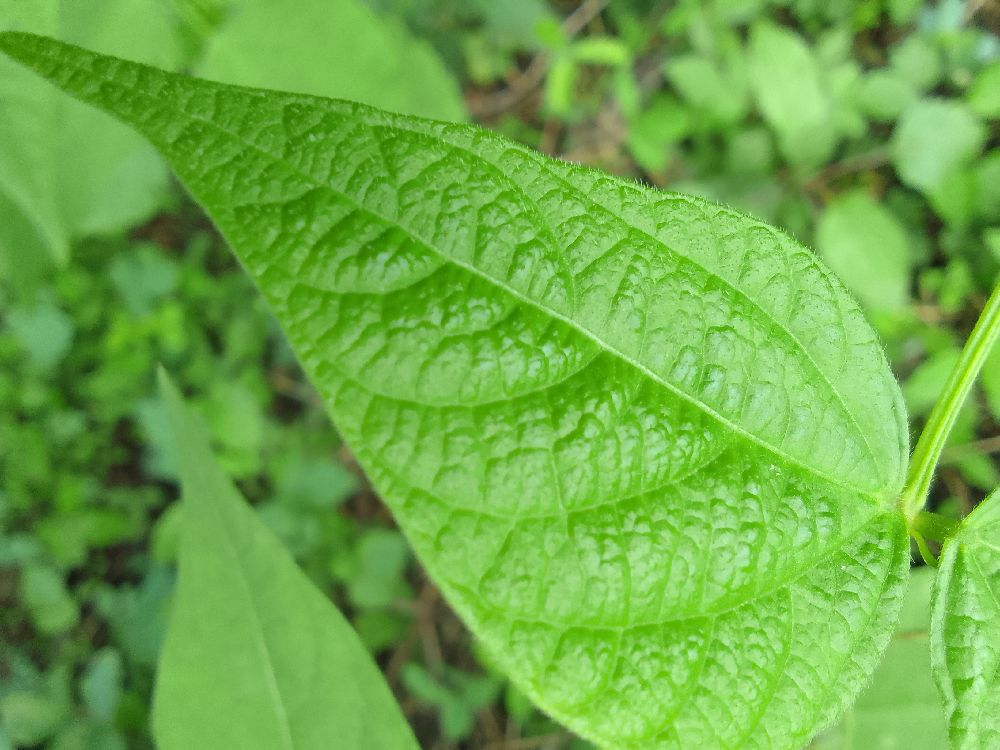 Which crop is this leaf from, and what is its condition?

common bean, healthy
